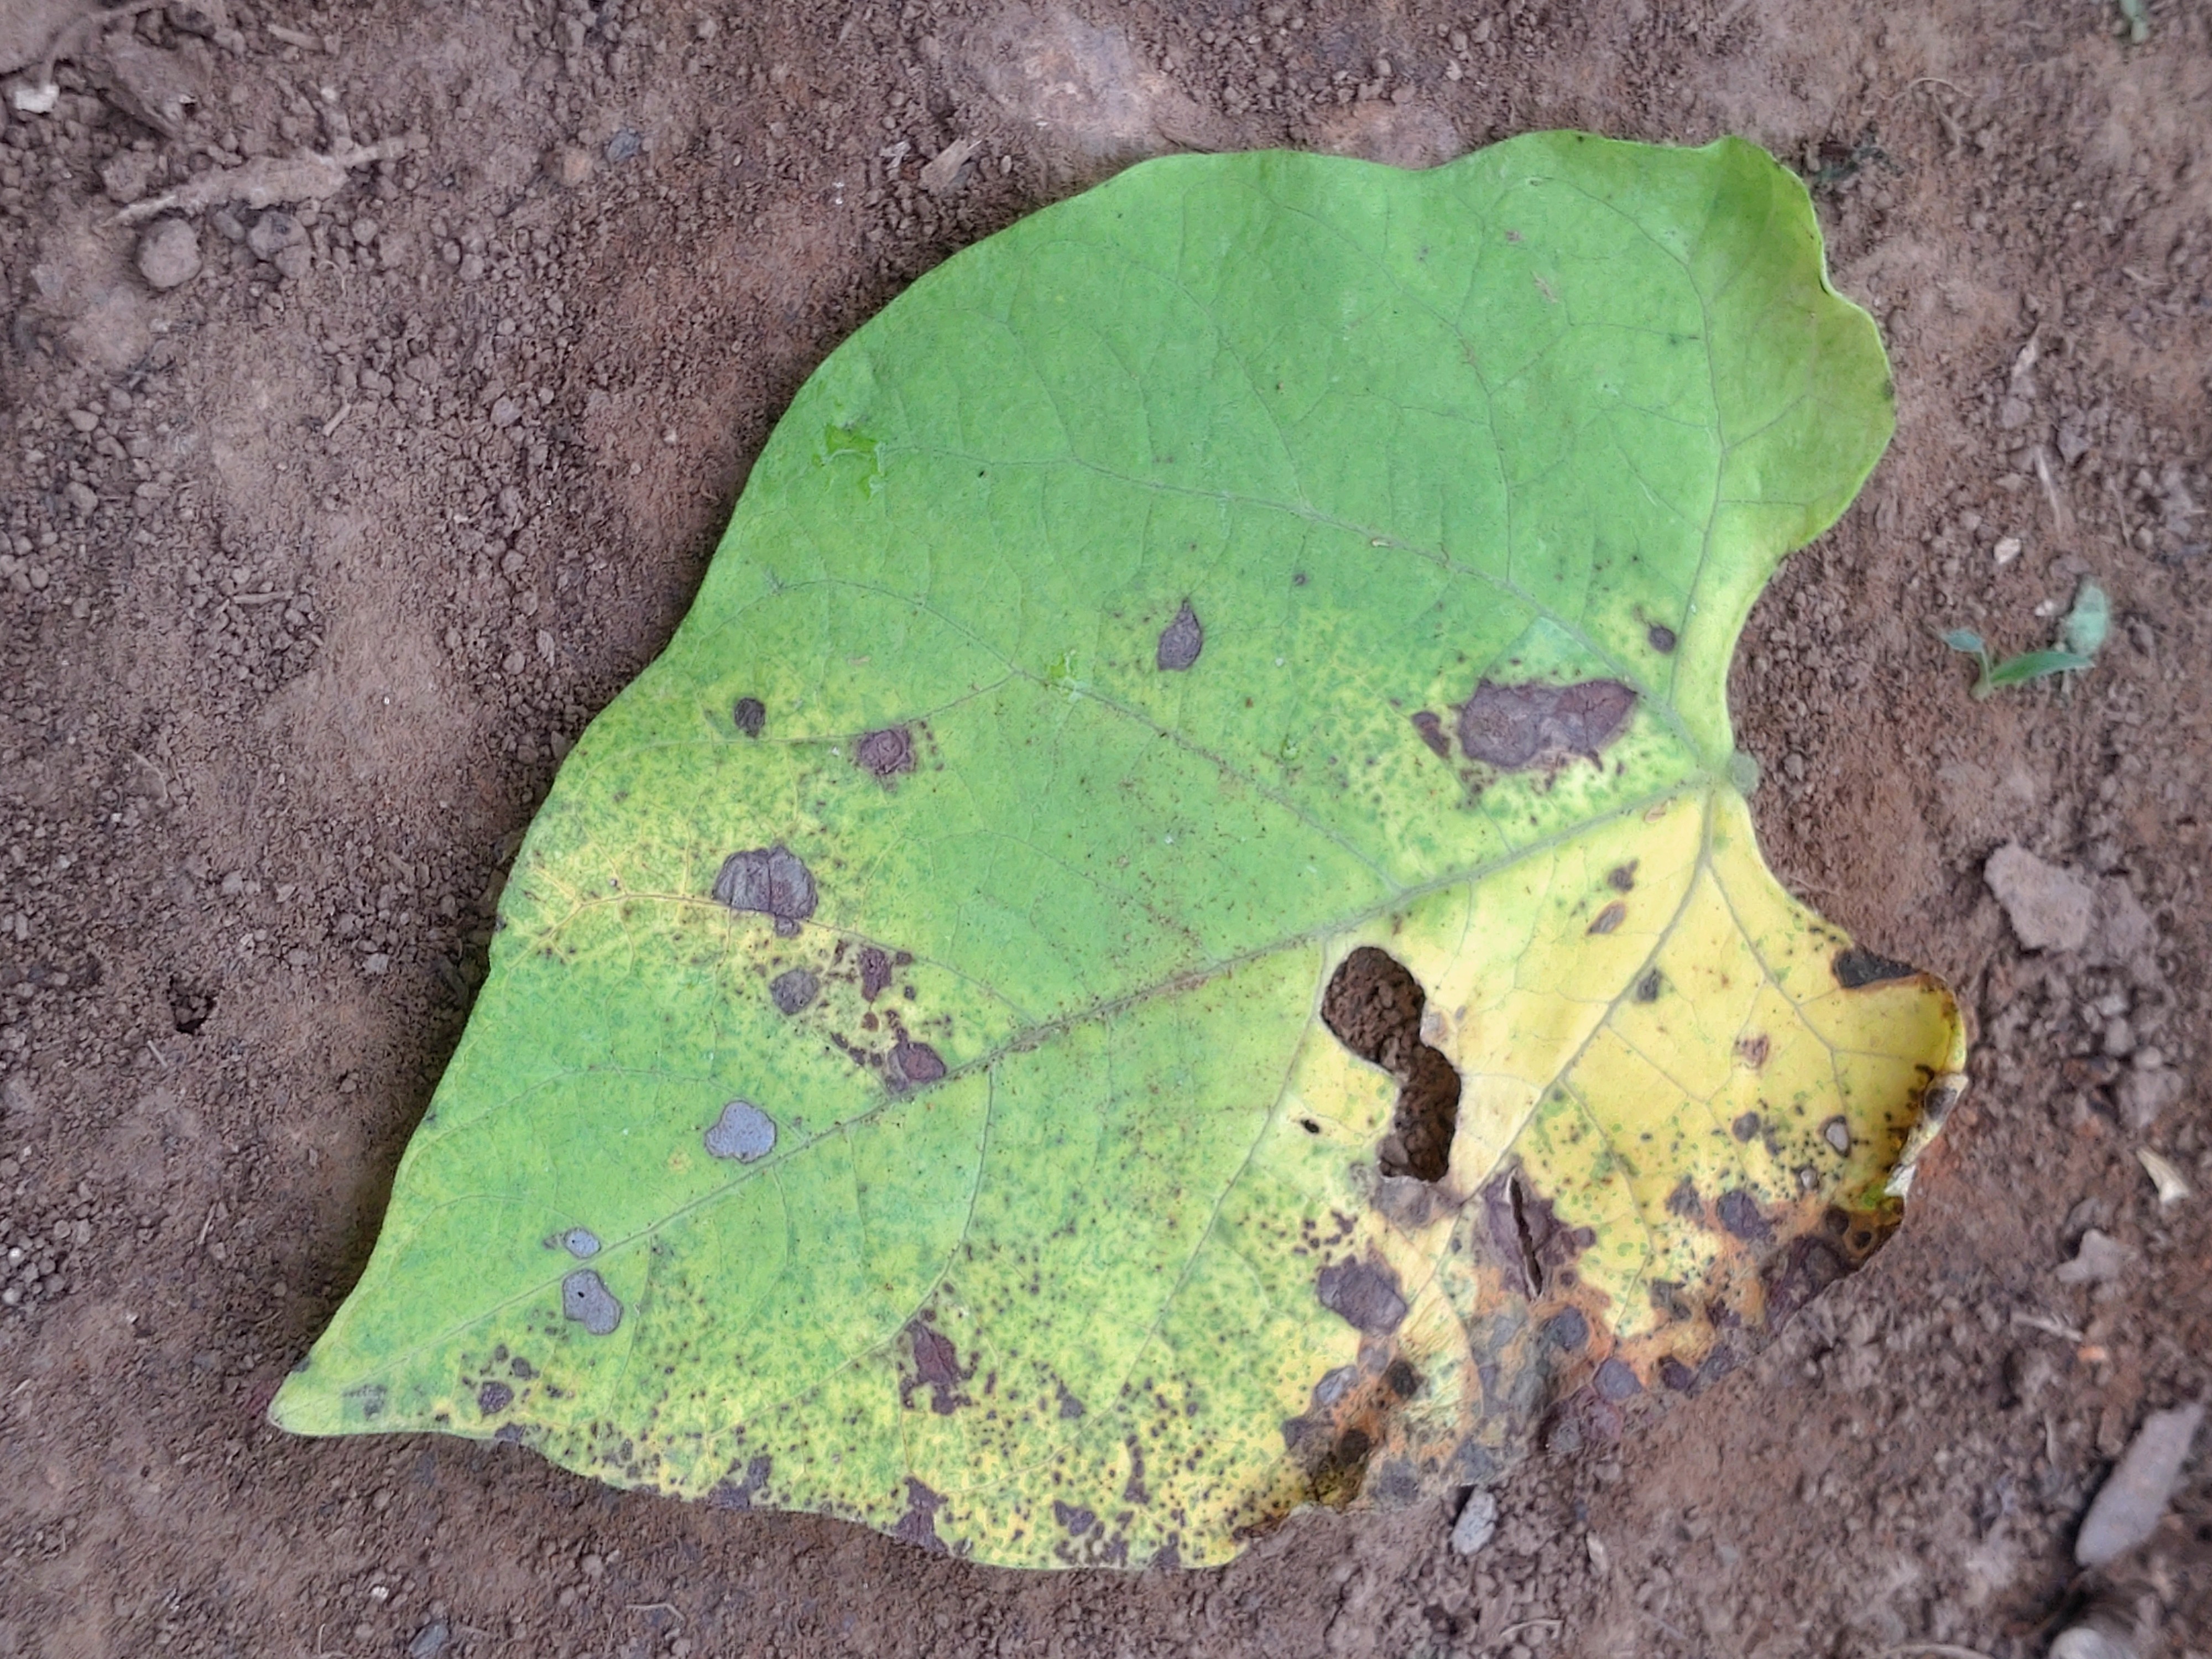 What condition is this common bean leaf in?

anthracnose
